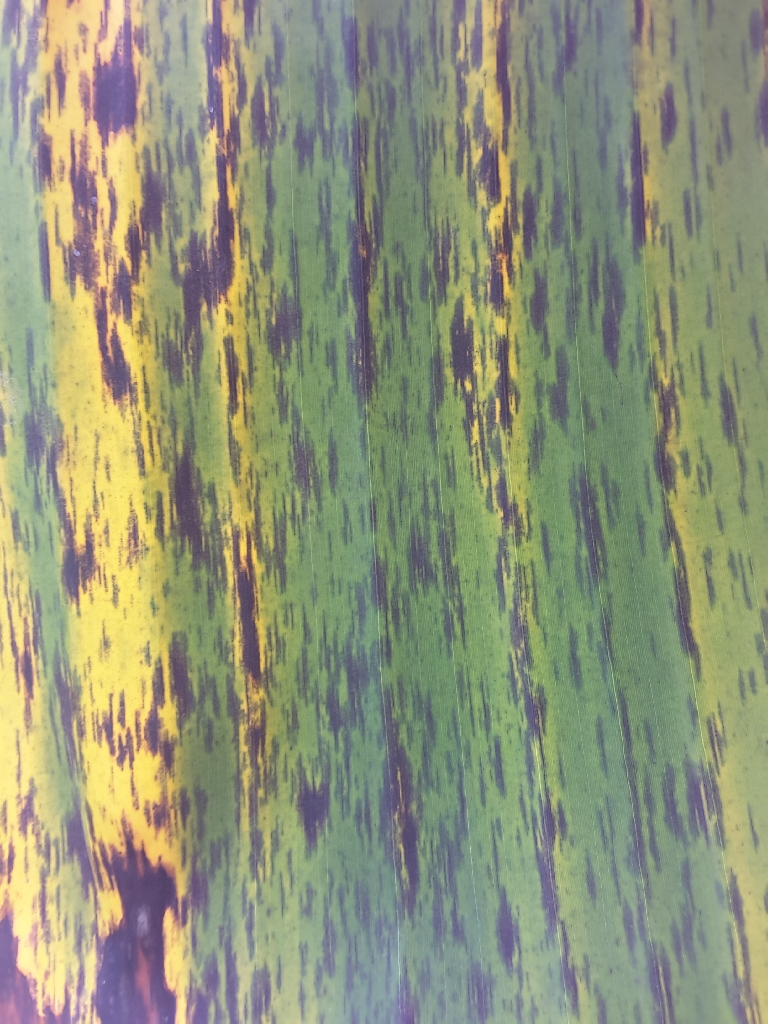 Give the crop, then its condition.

banana, black sigatoka
